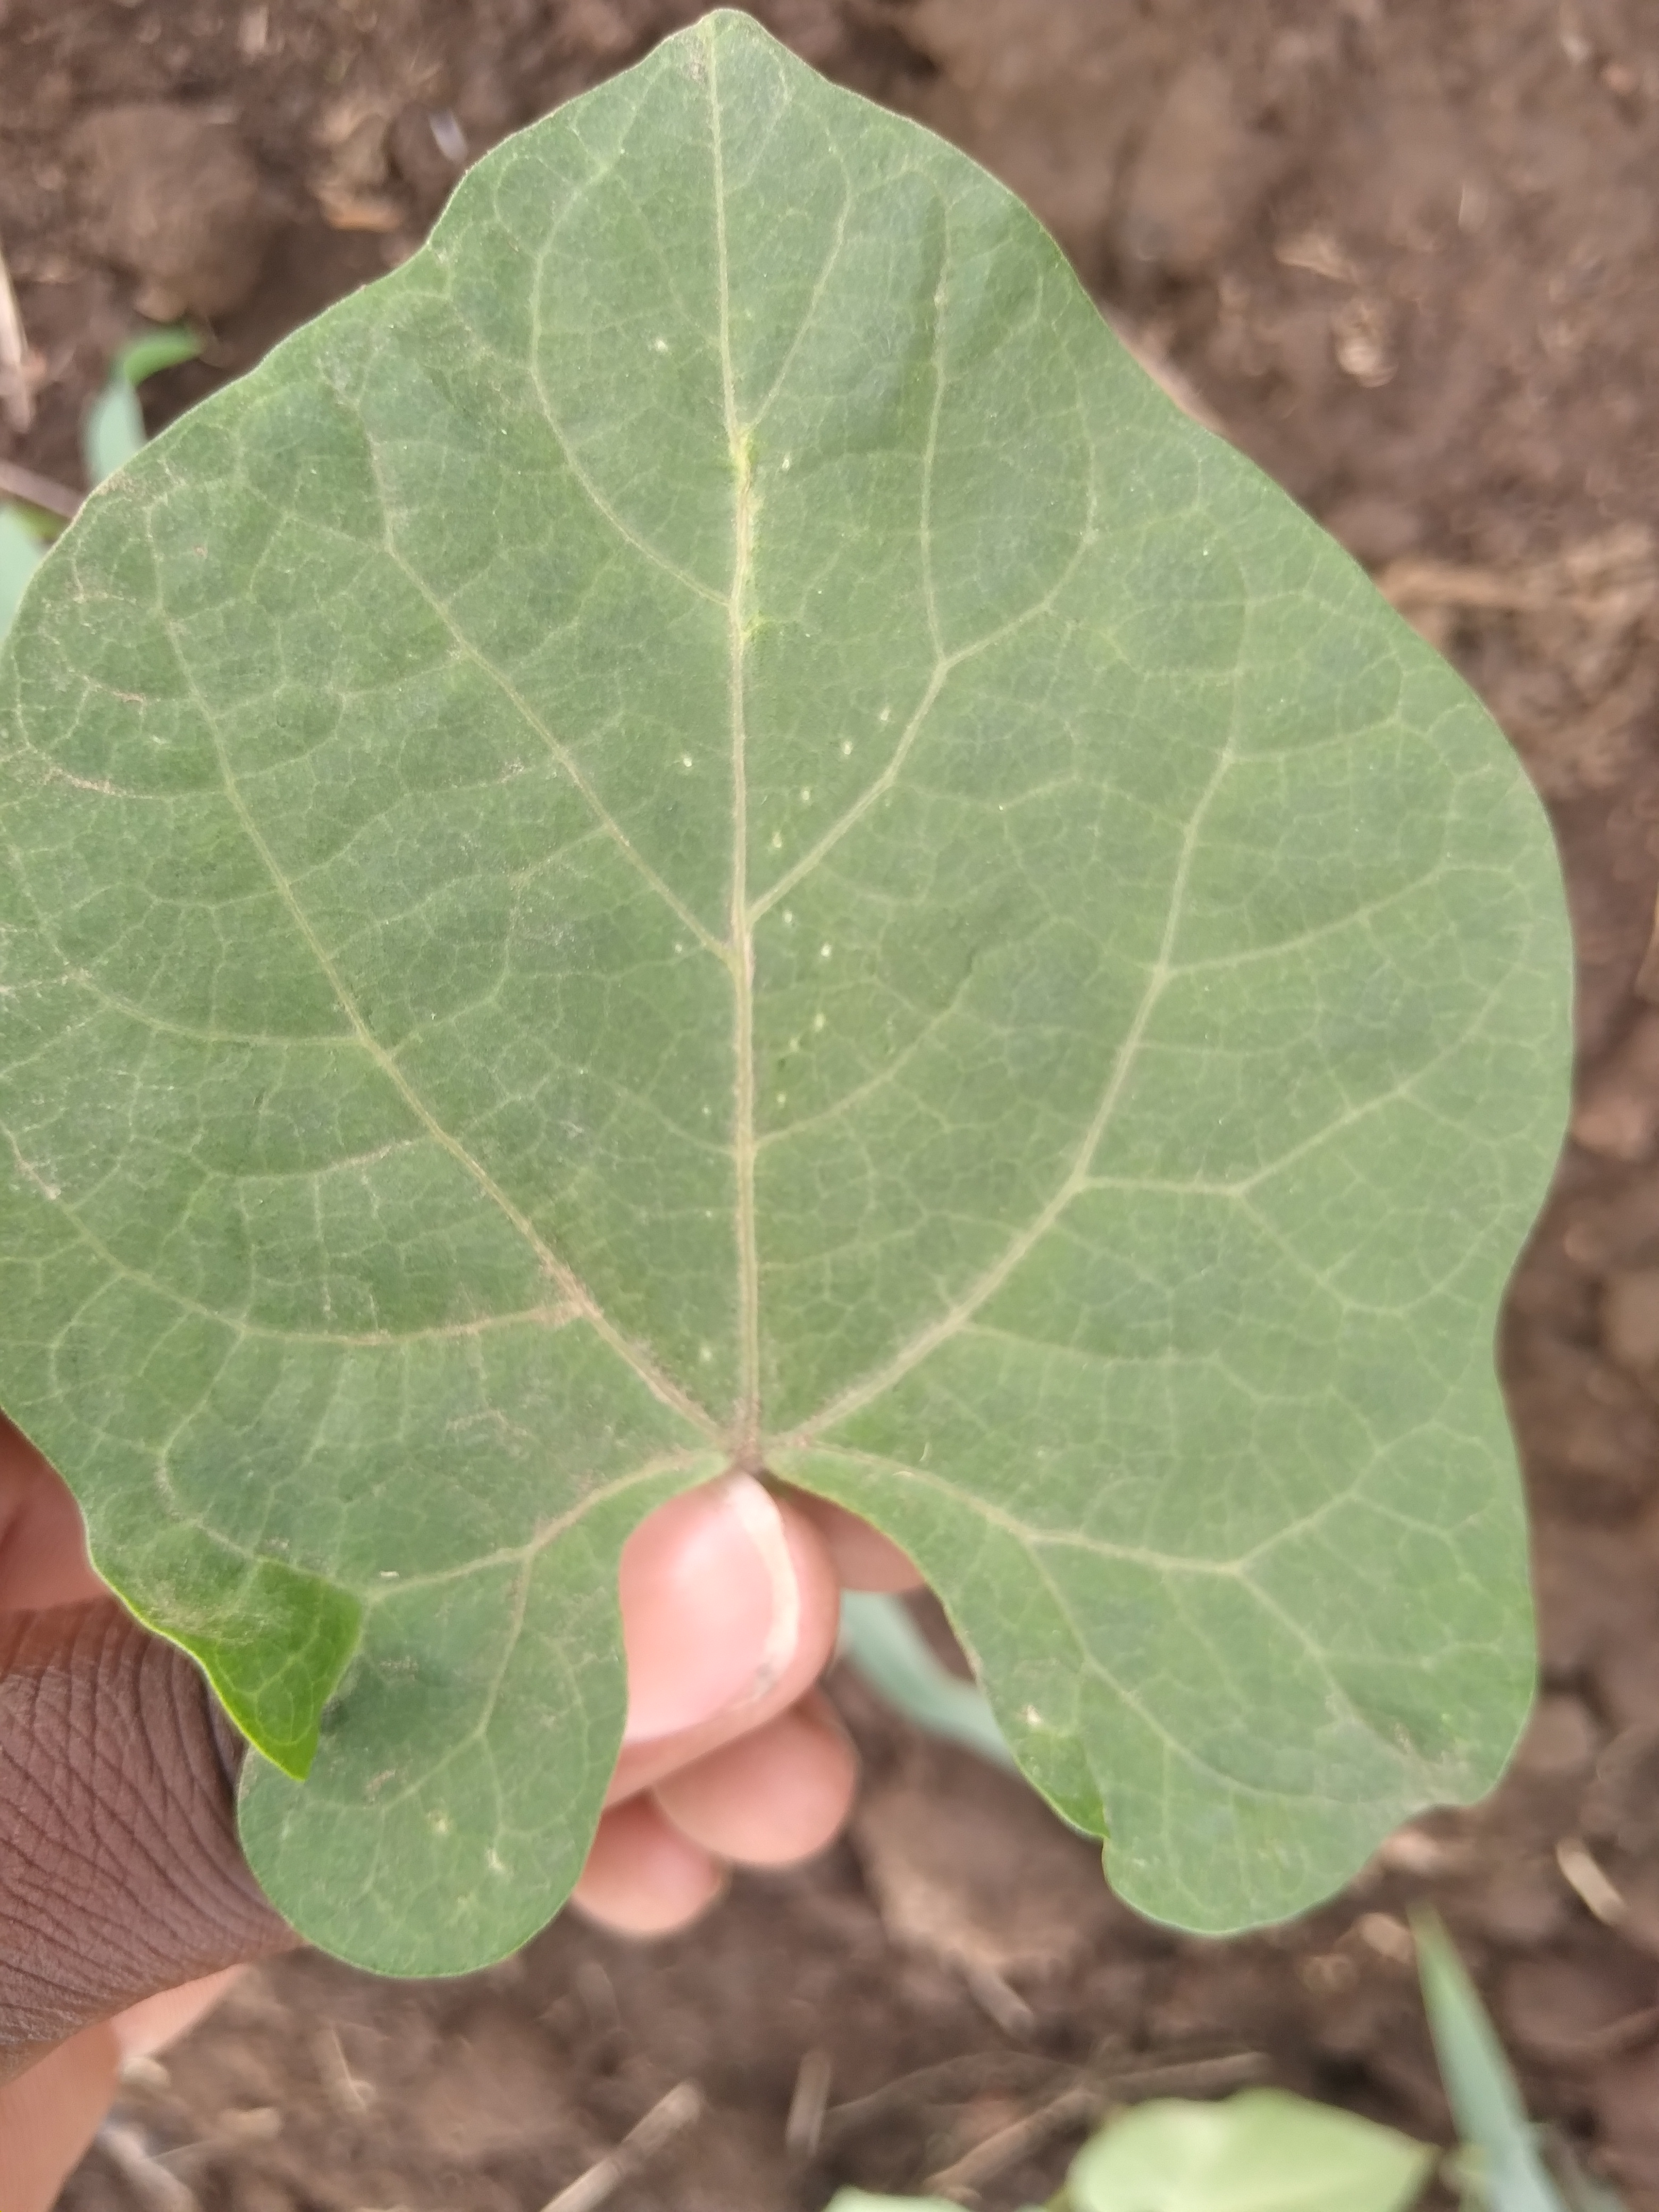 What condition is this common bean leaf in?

healthy
